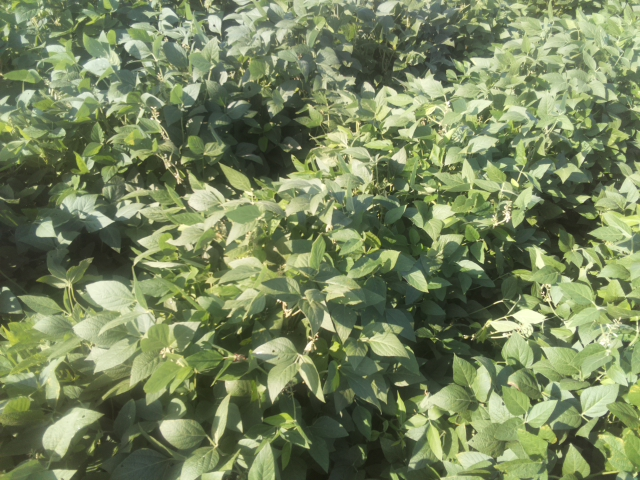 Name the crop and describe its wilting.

soybean, leaves with no wilting
